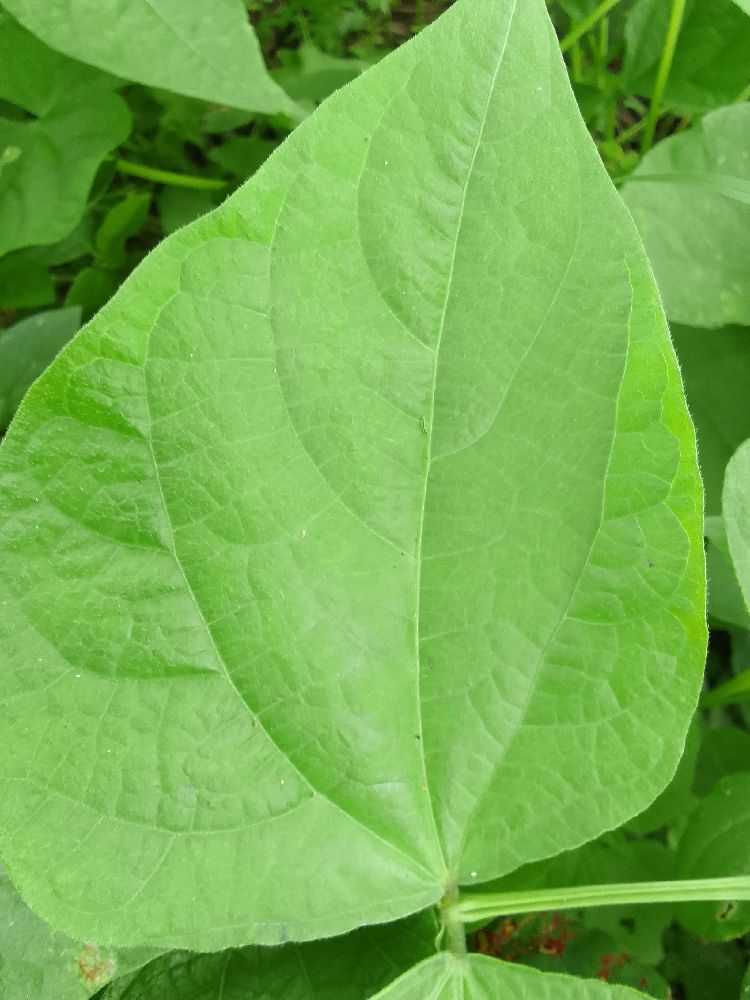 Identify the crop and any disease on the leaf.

common bean, healthy
